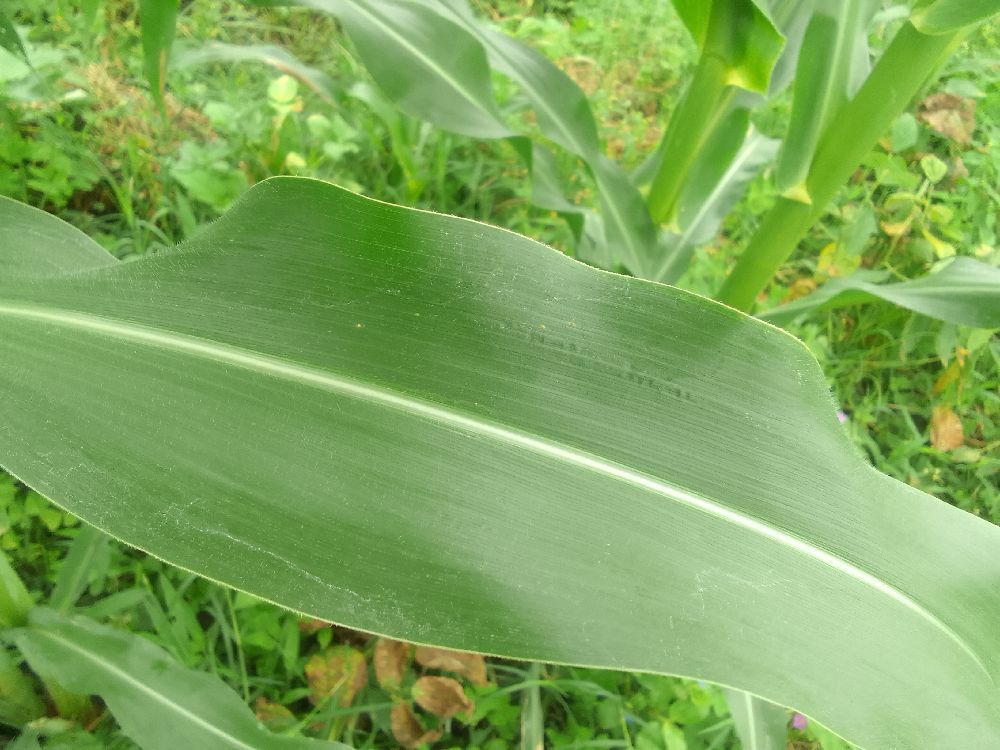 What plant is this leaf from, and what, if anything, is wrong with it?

maize, healthy
